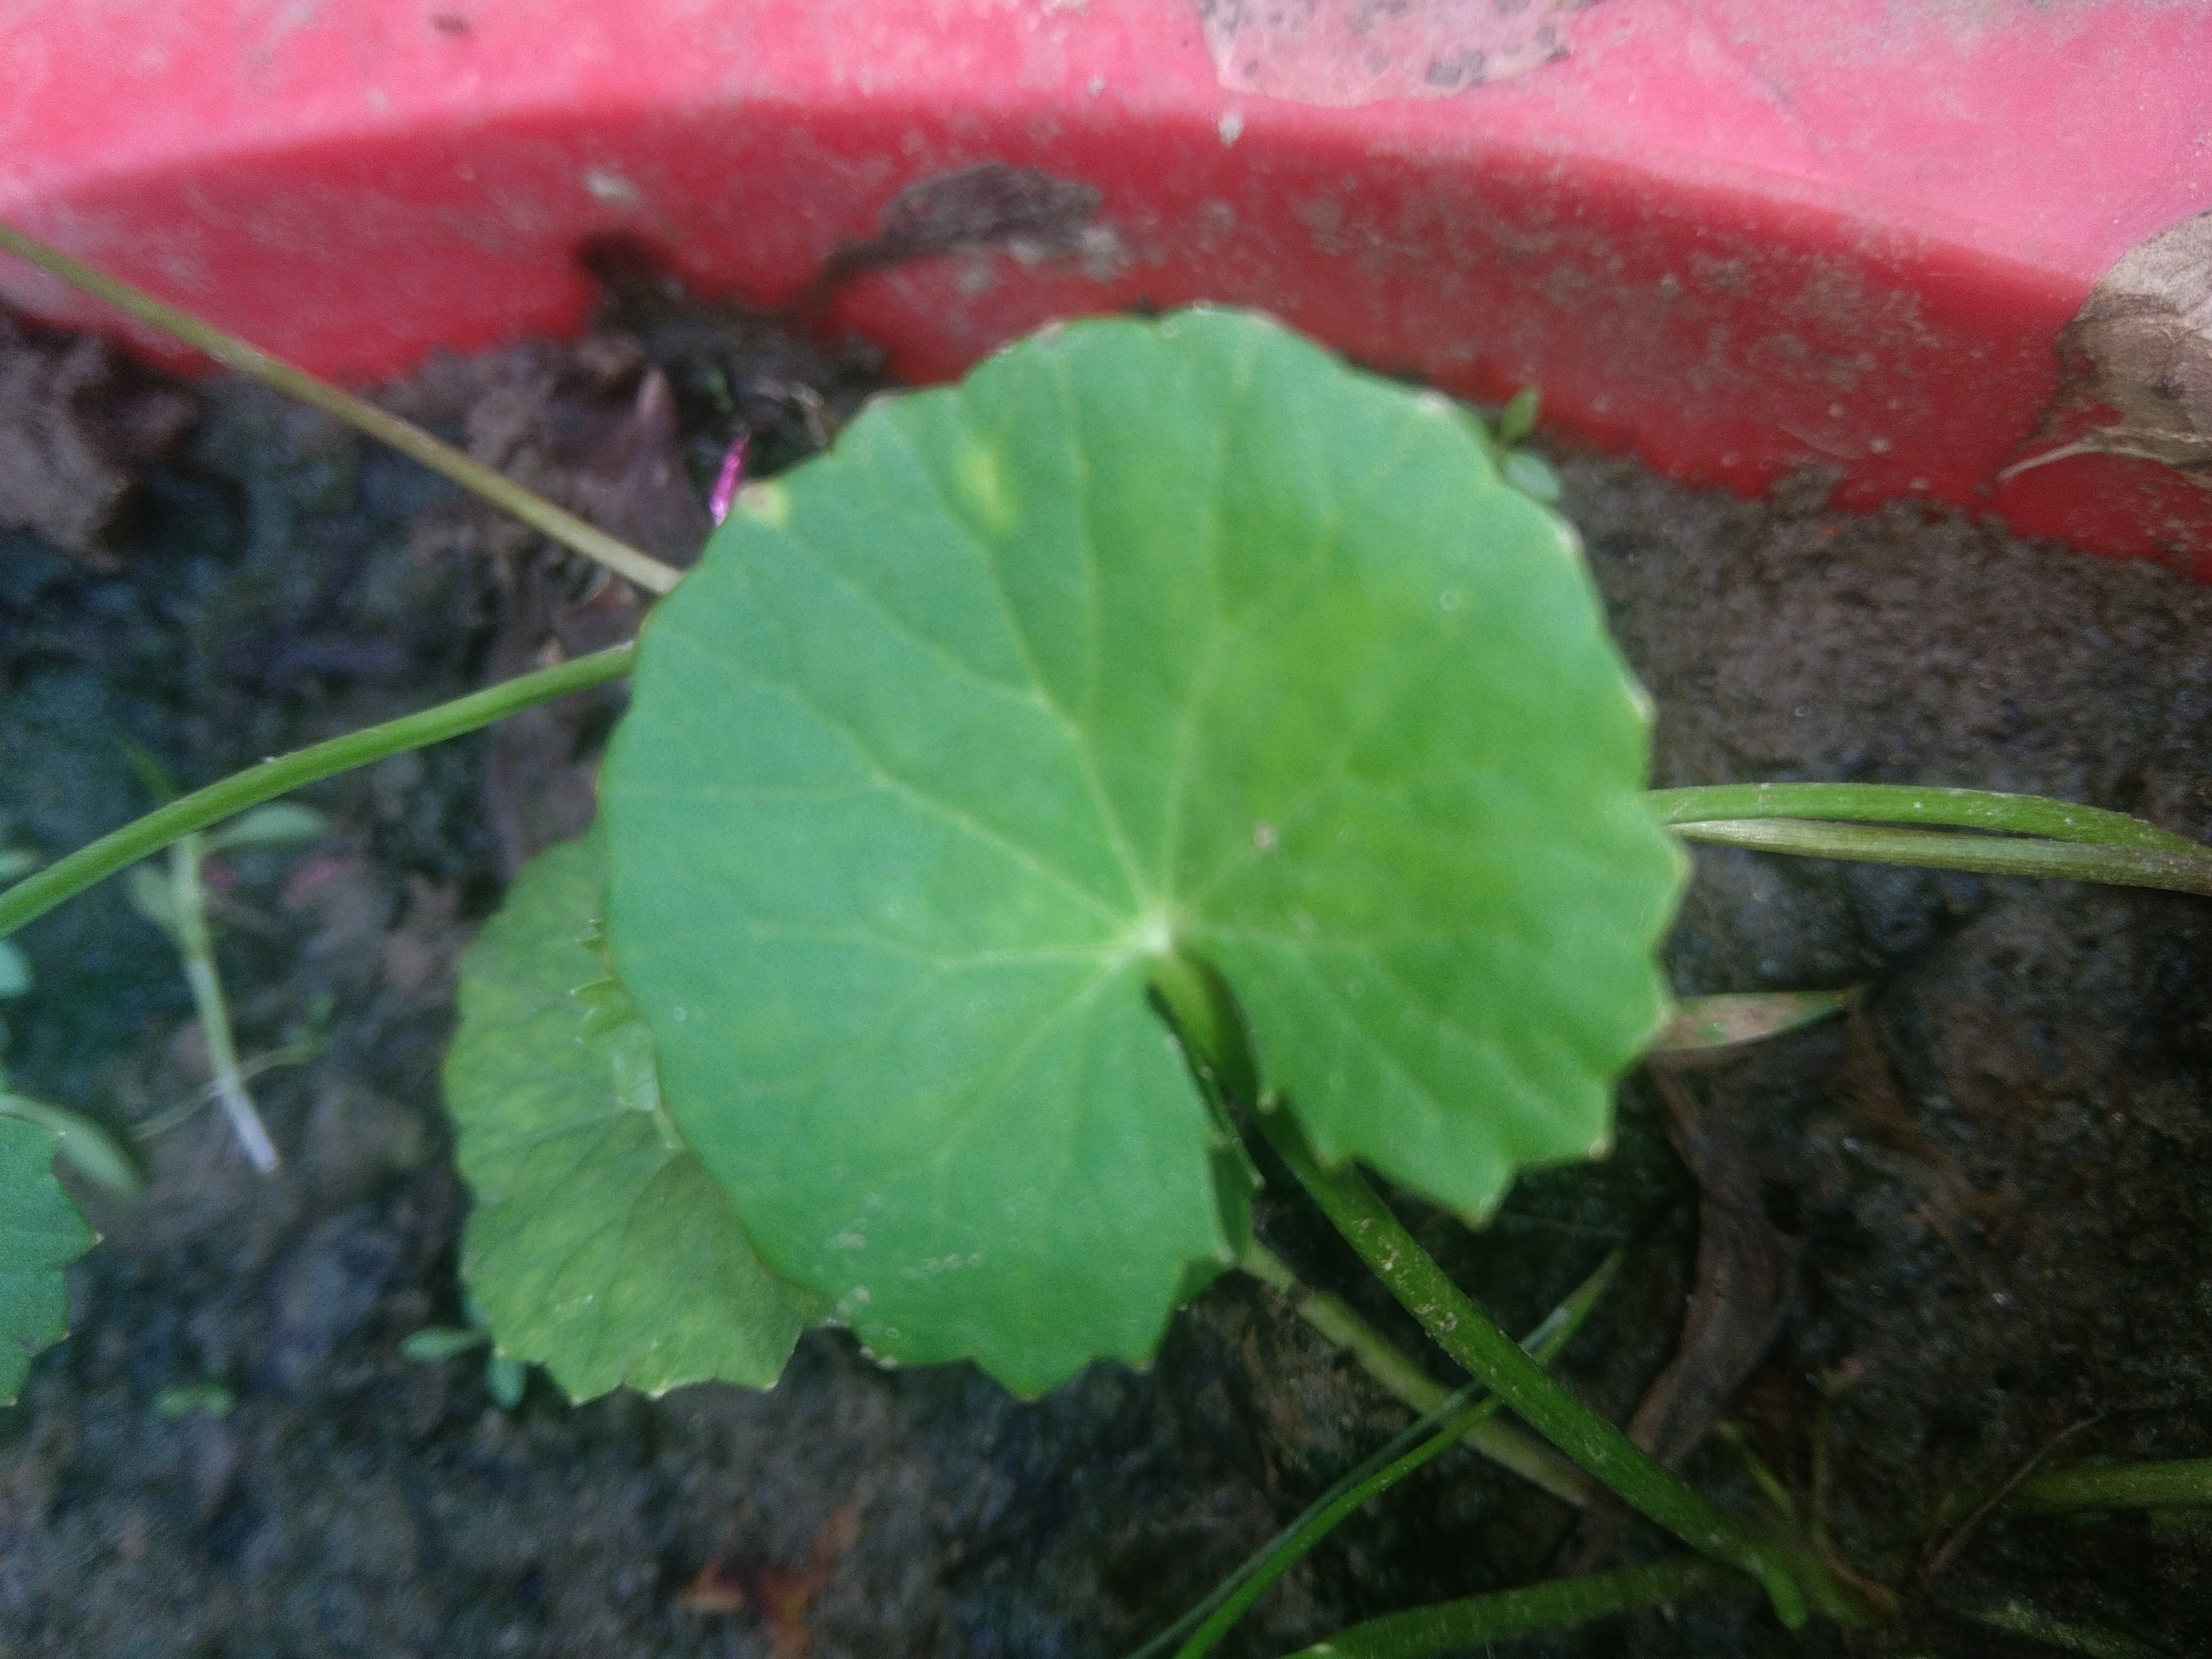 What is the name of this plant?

thankuni
